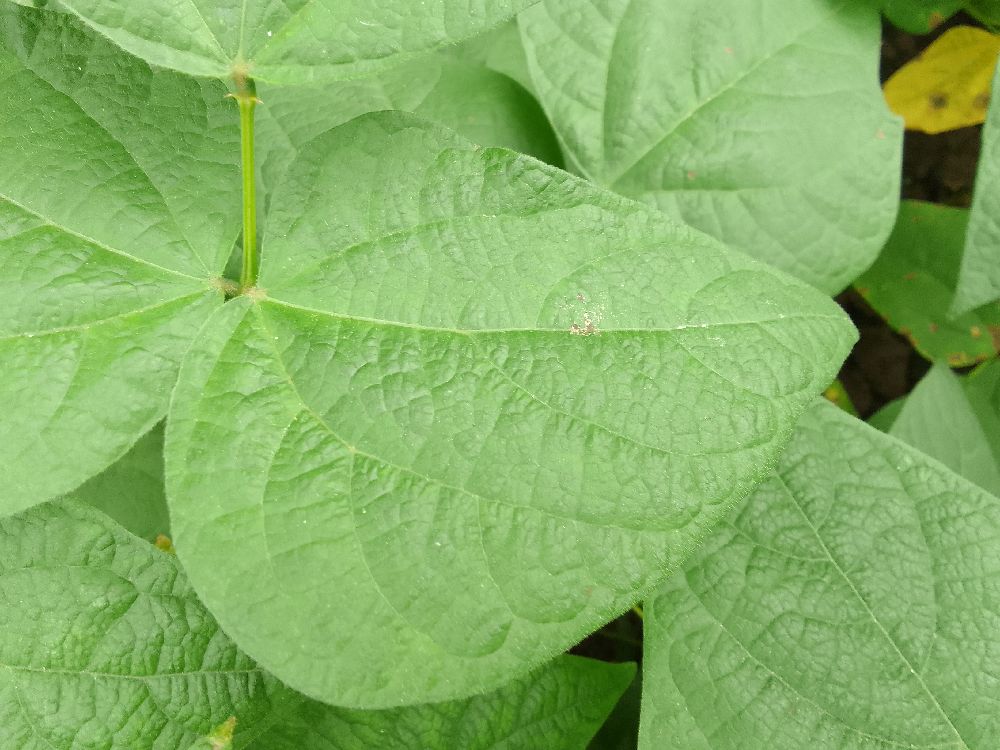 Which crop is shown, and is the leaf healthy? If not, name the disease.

common bean, healthy
